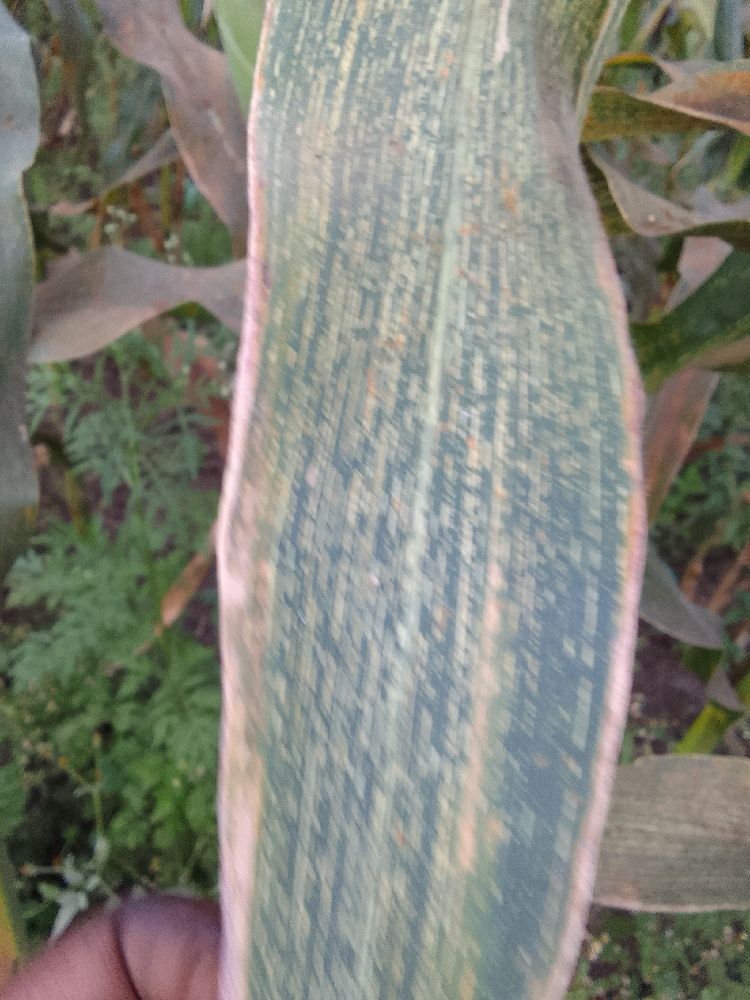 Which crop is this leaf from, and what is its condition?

maize, maize streak virus
